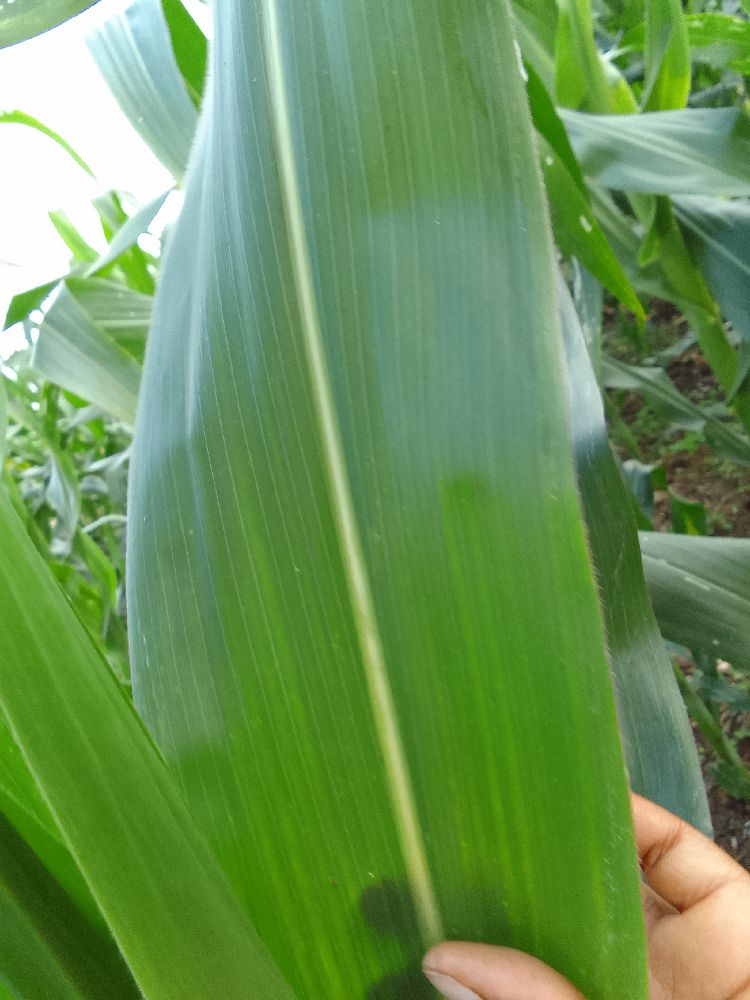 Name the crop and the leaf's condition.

maize, healthy
